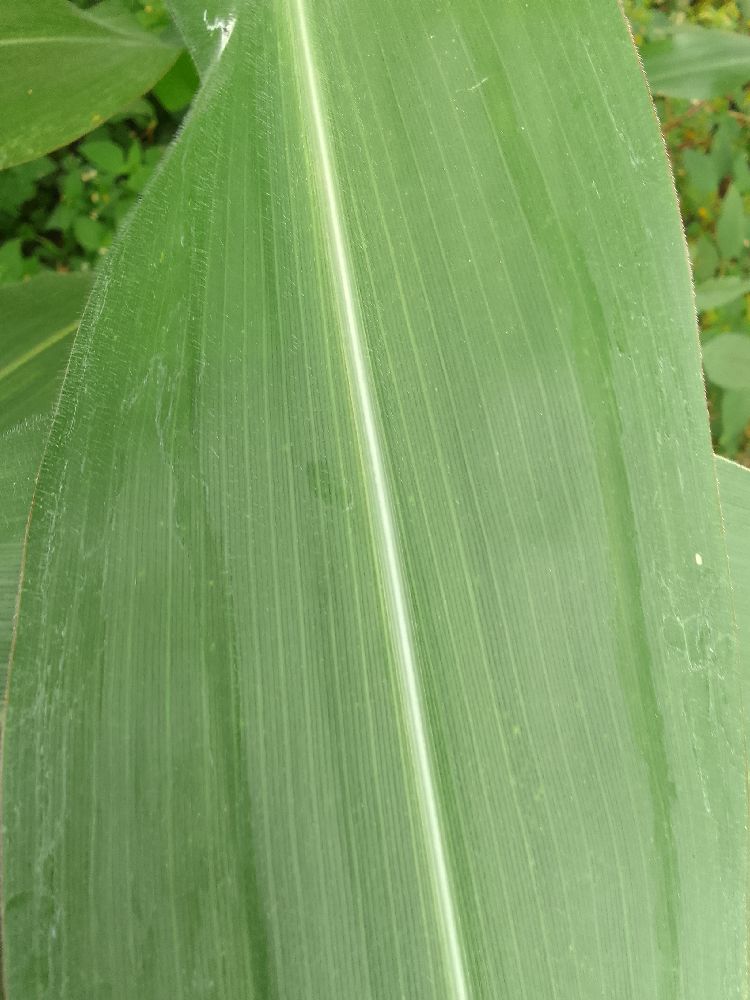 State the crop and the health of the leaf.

maize, healthy
